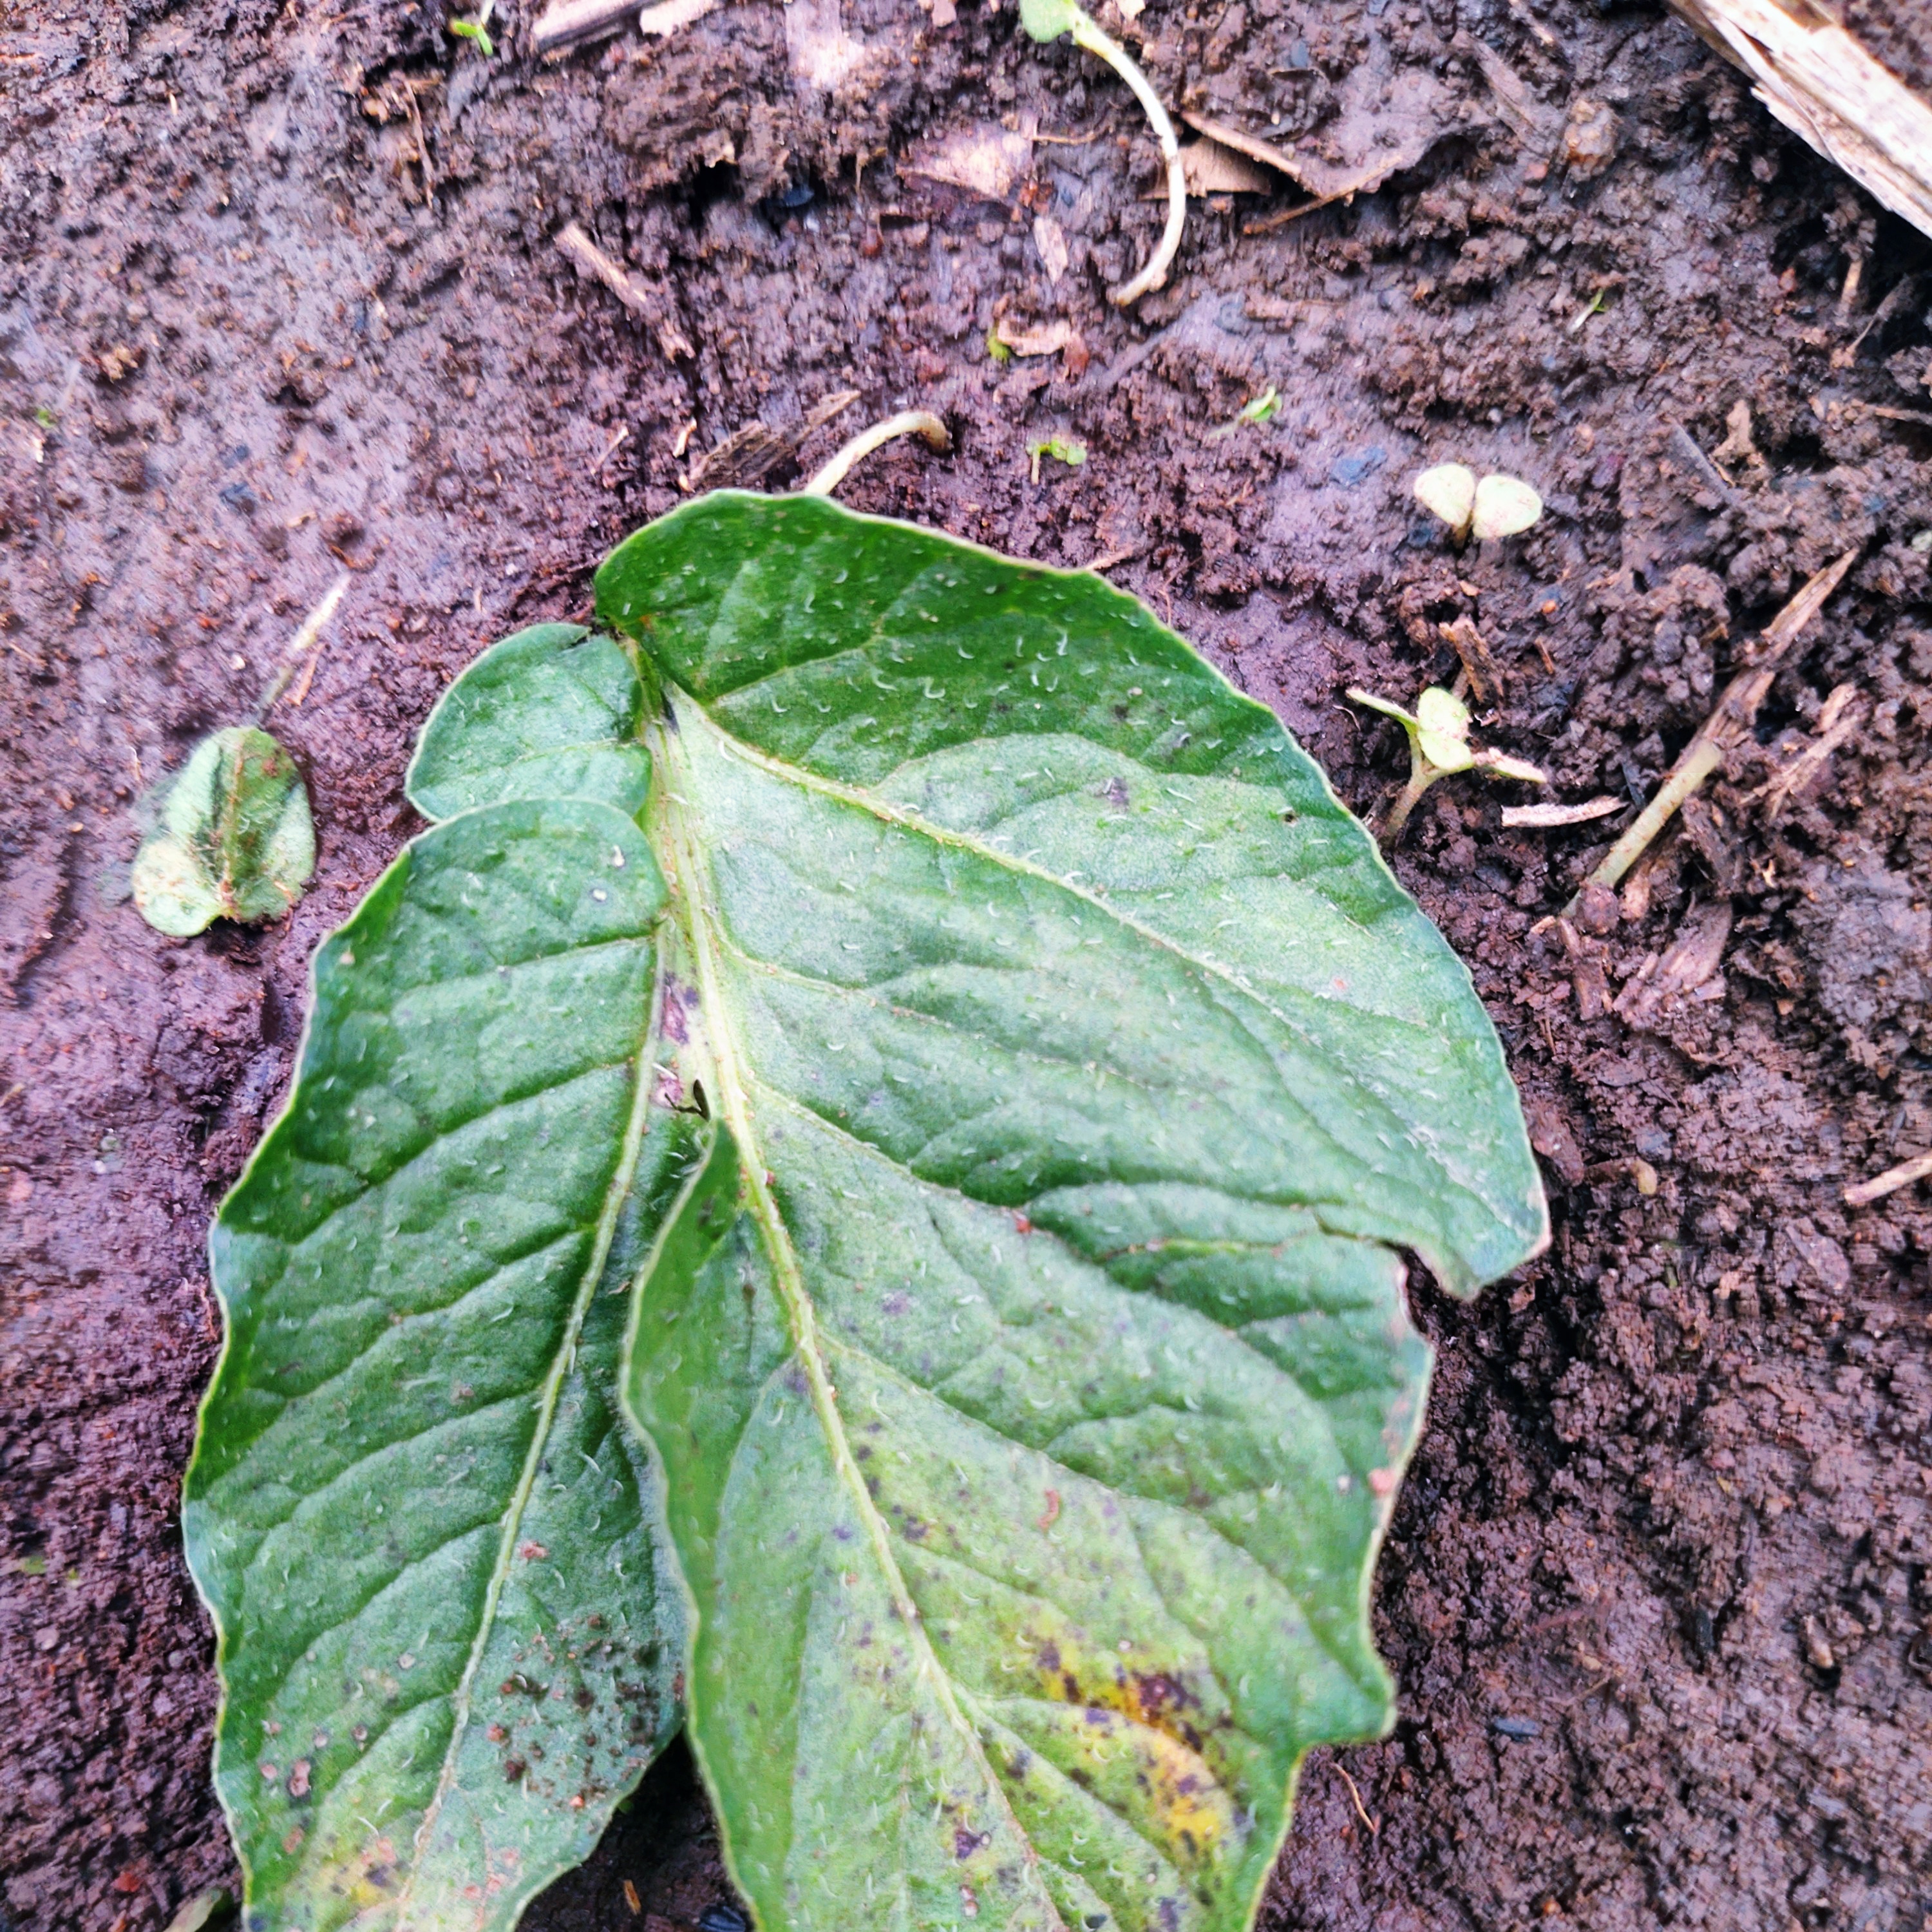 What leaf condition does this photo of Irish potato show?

late blight
